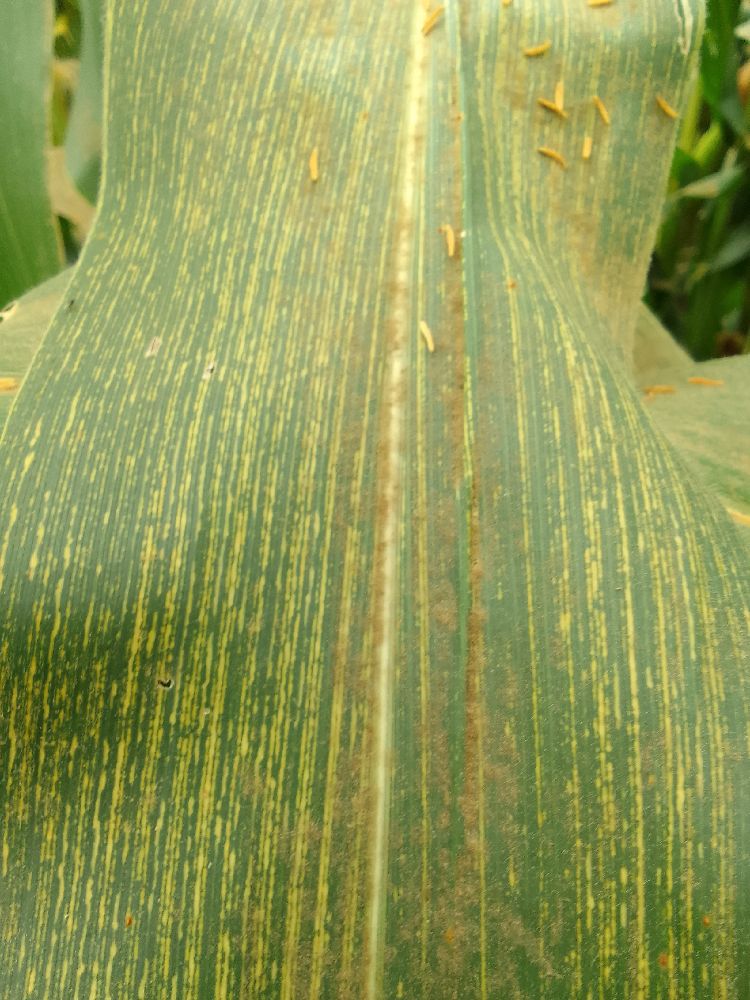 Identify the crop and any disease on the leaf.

maize, maize streak virus
